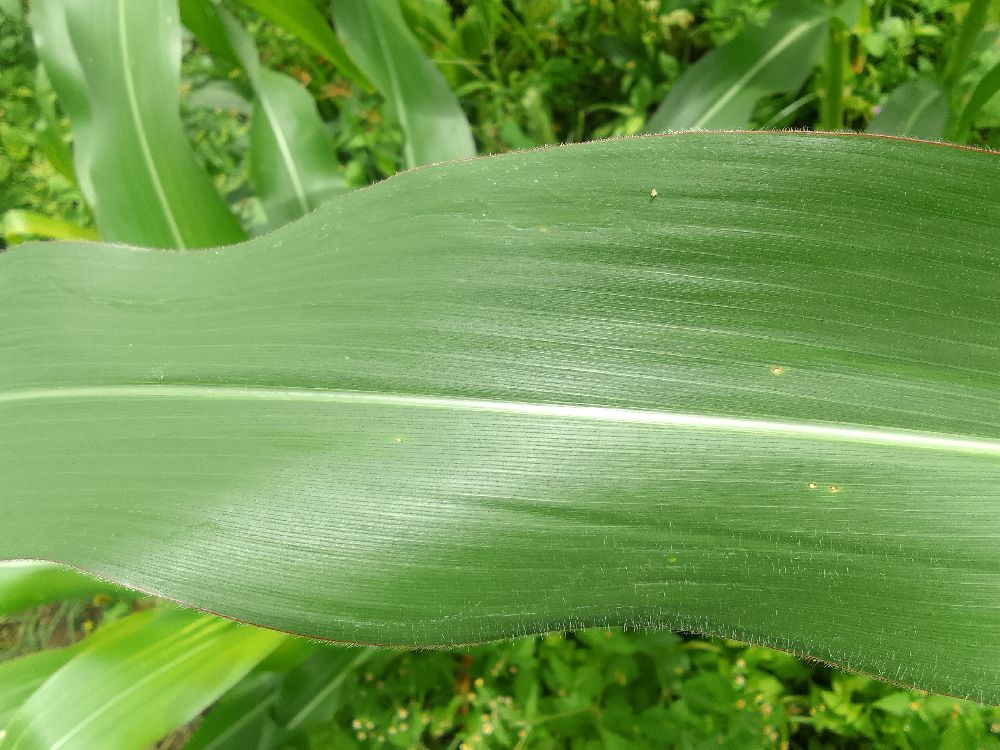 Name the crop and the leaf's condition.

maize, healthy
